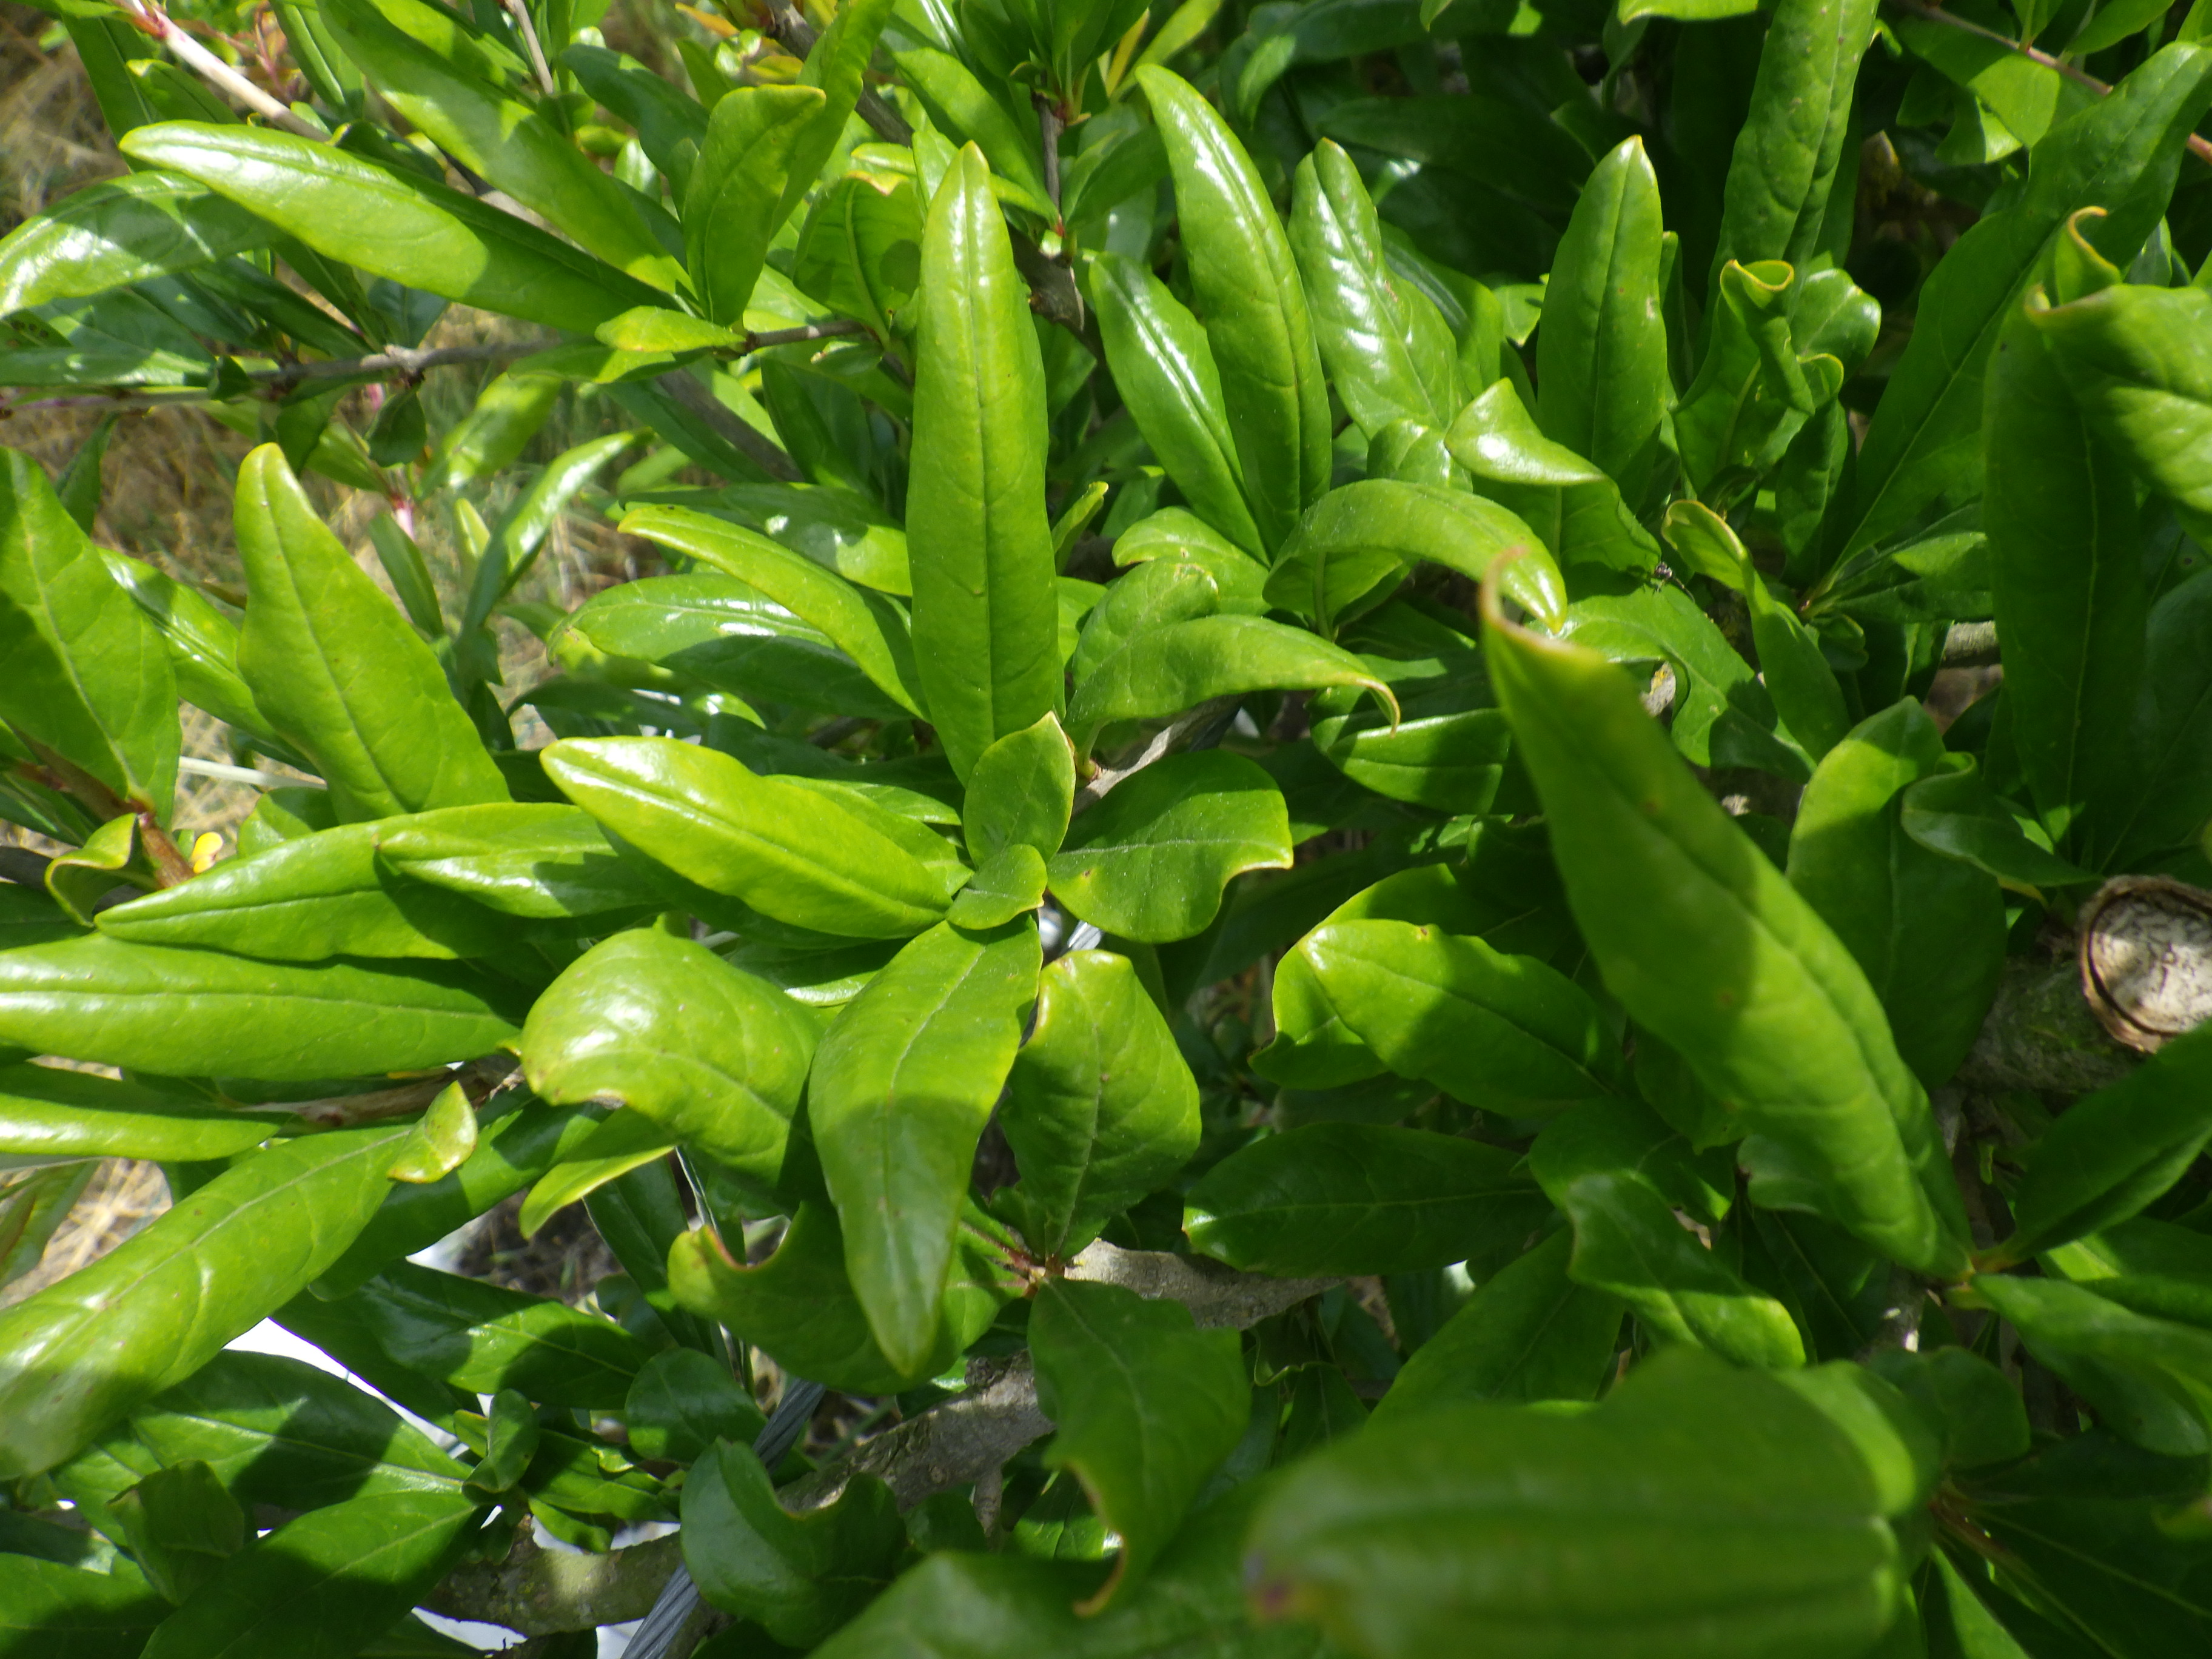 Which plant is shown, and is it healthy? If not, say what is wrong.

pomegranate, aphids, coniella granati
